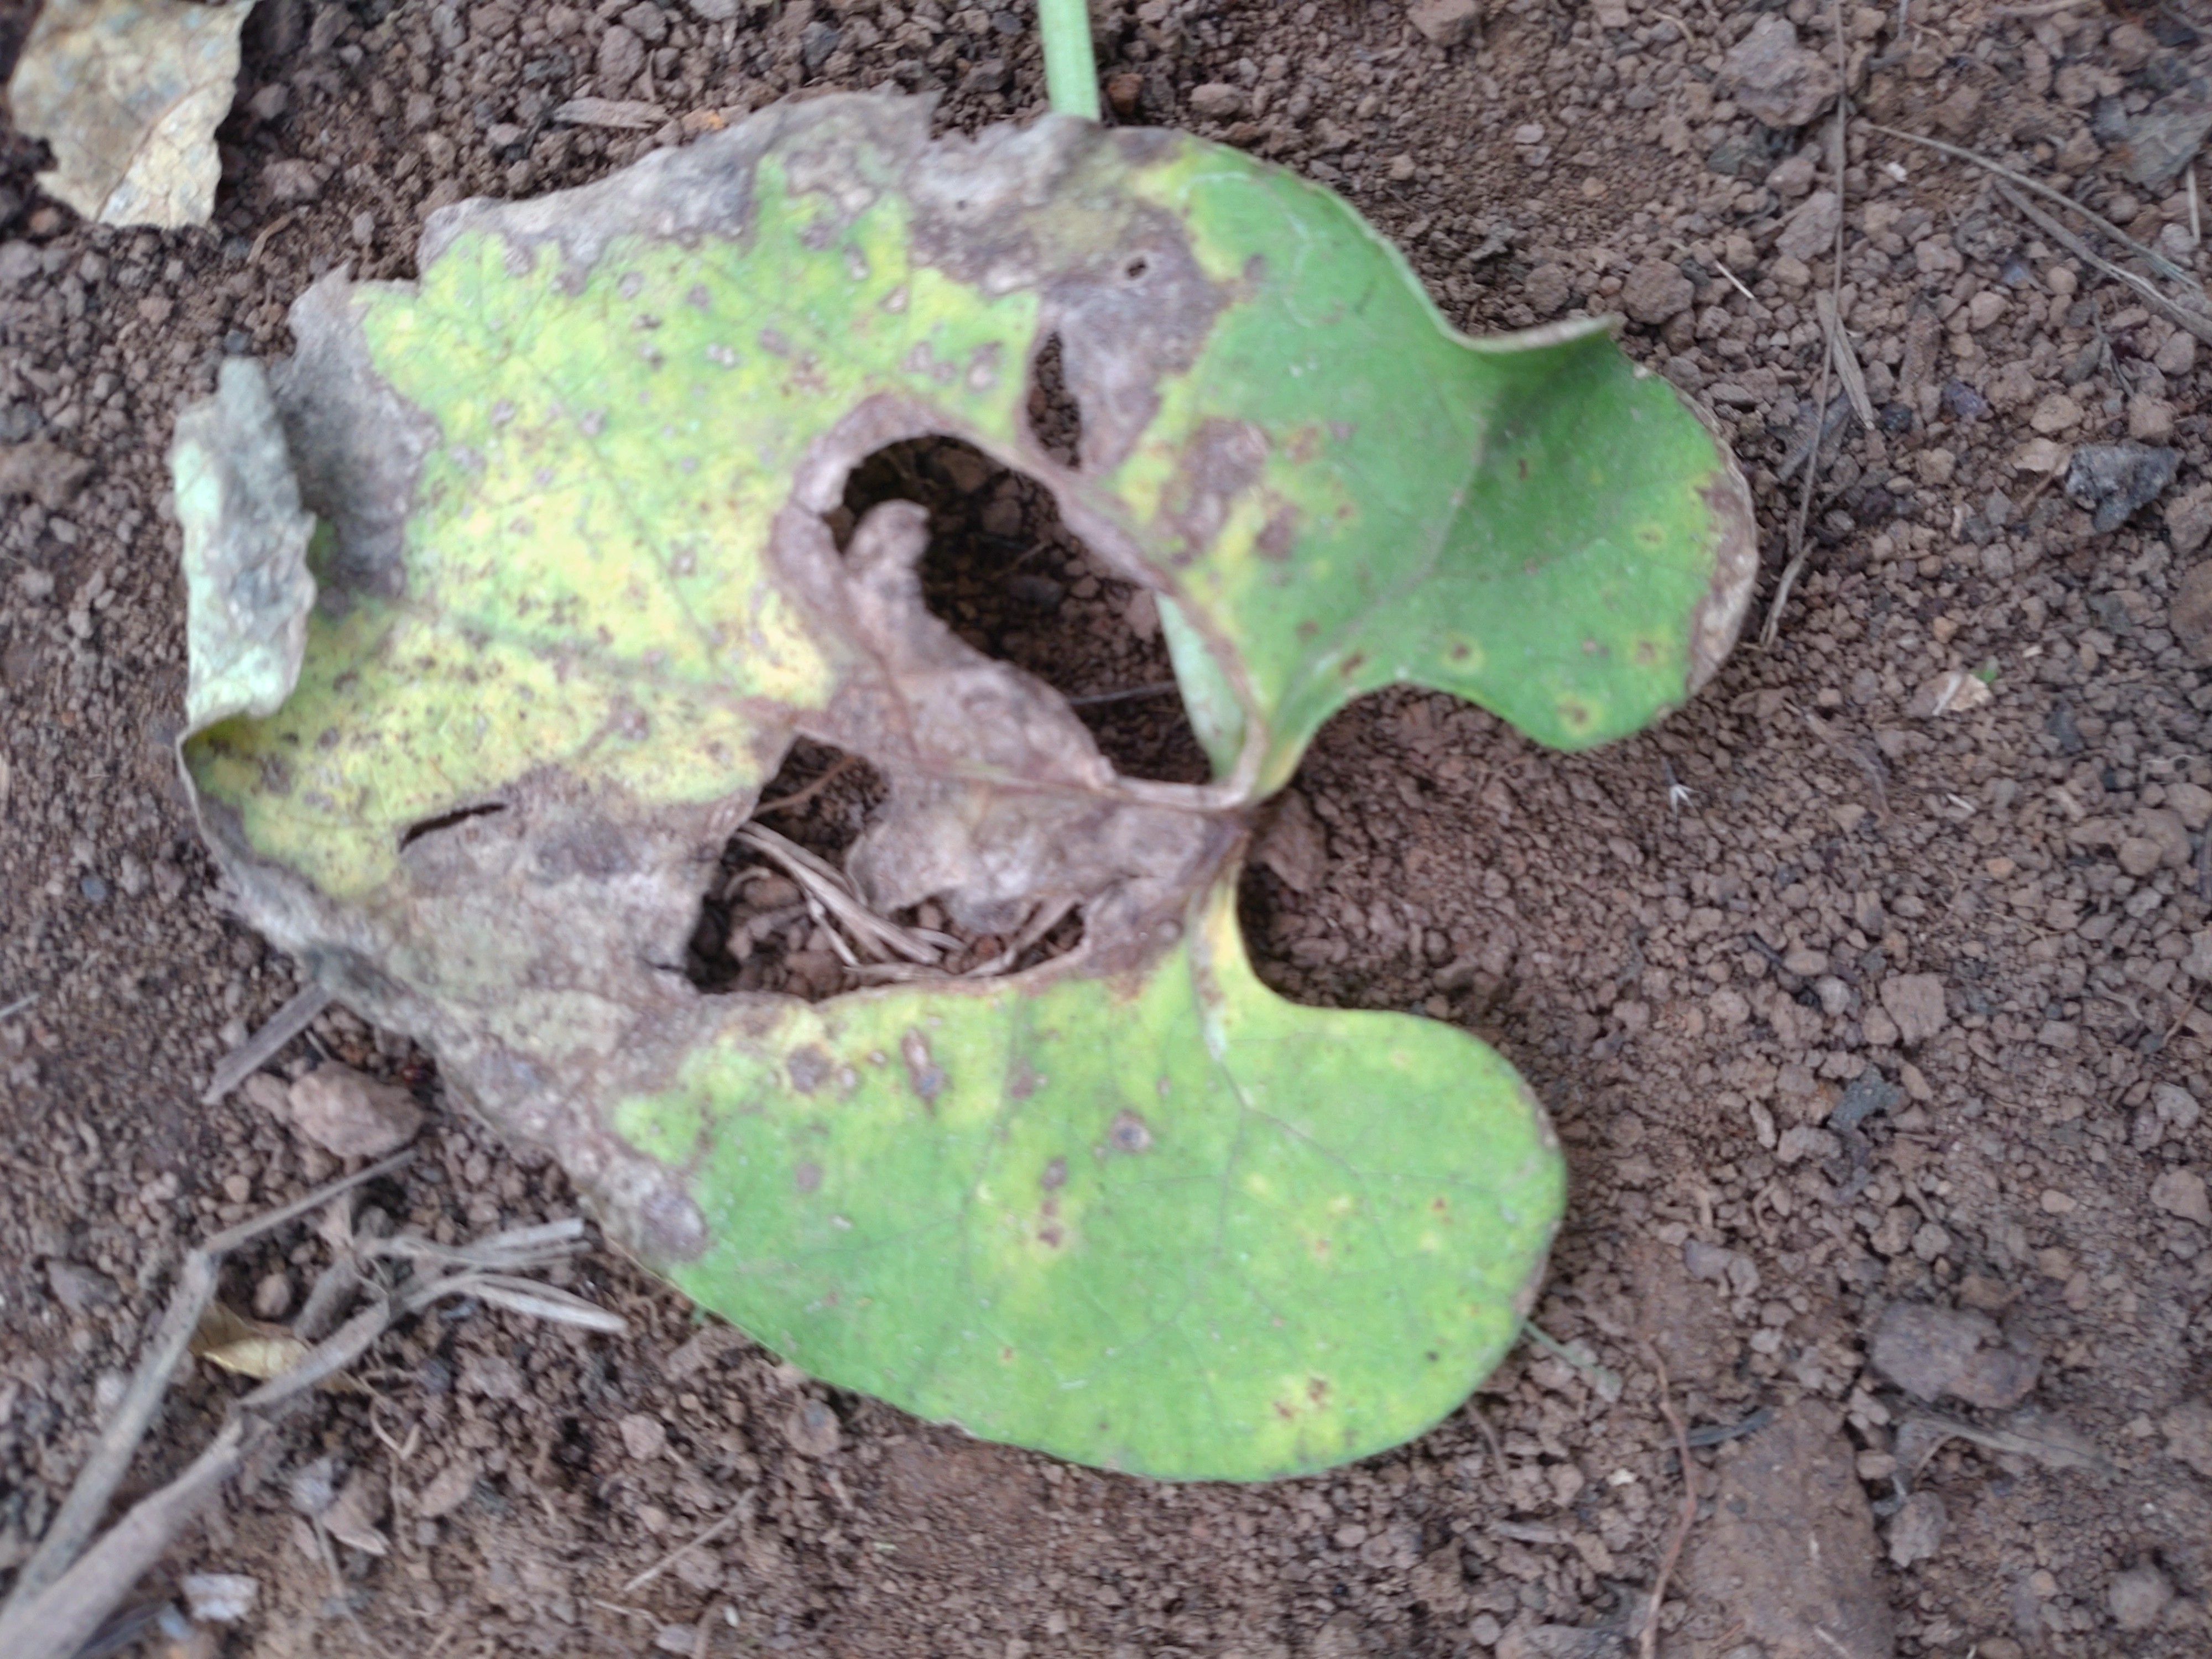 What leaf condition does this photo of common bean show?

anthracnose
